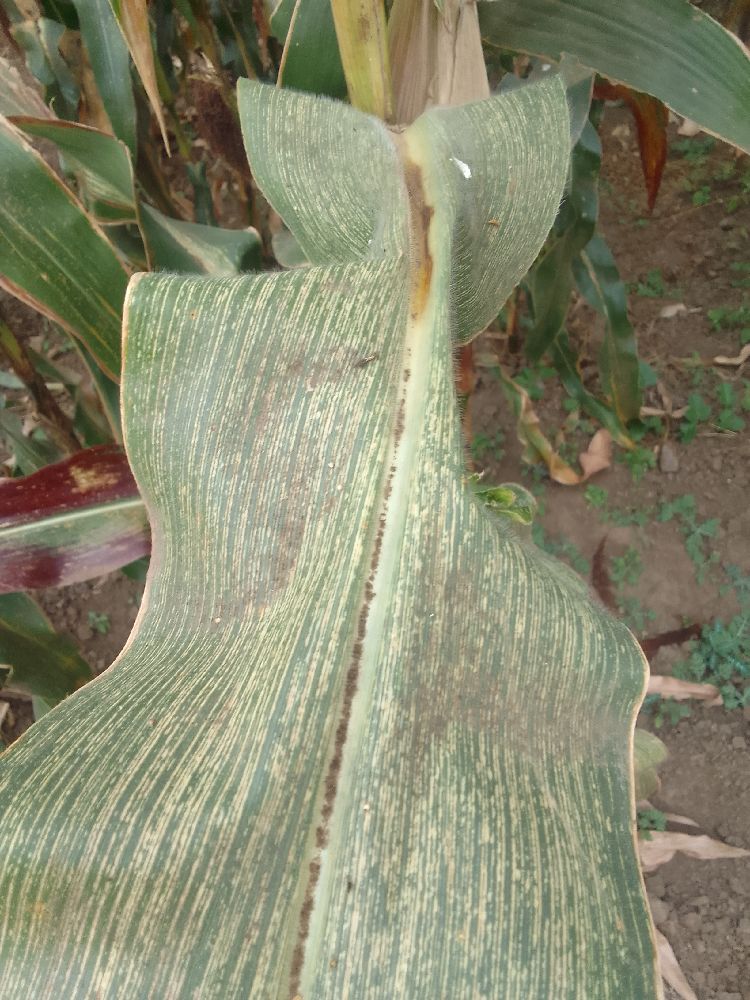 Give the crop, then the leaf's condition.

maize, maize streak virus
